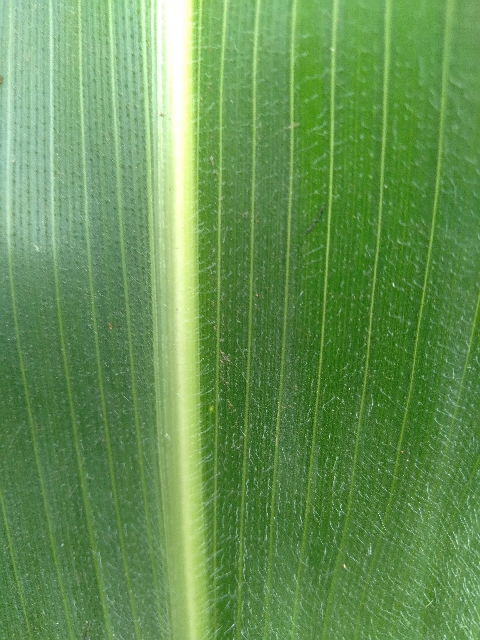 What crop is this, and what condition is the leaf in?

maize, healthy
